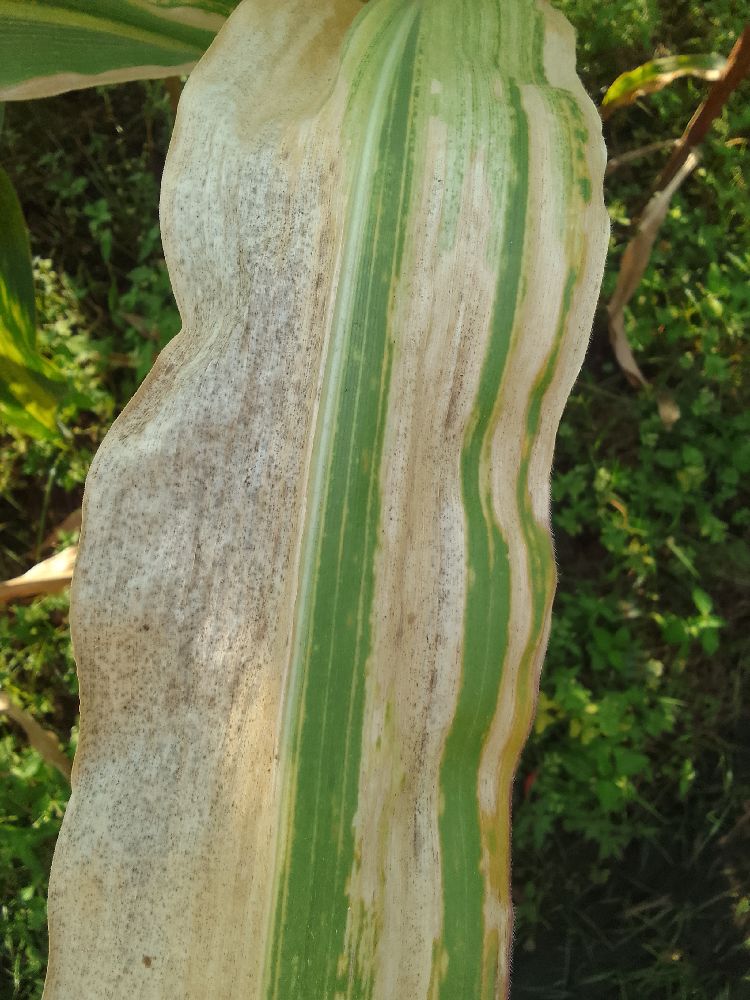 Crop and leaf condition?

maize, maize lethal necrosis
